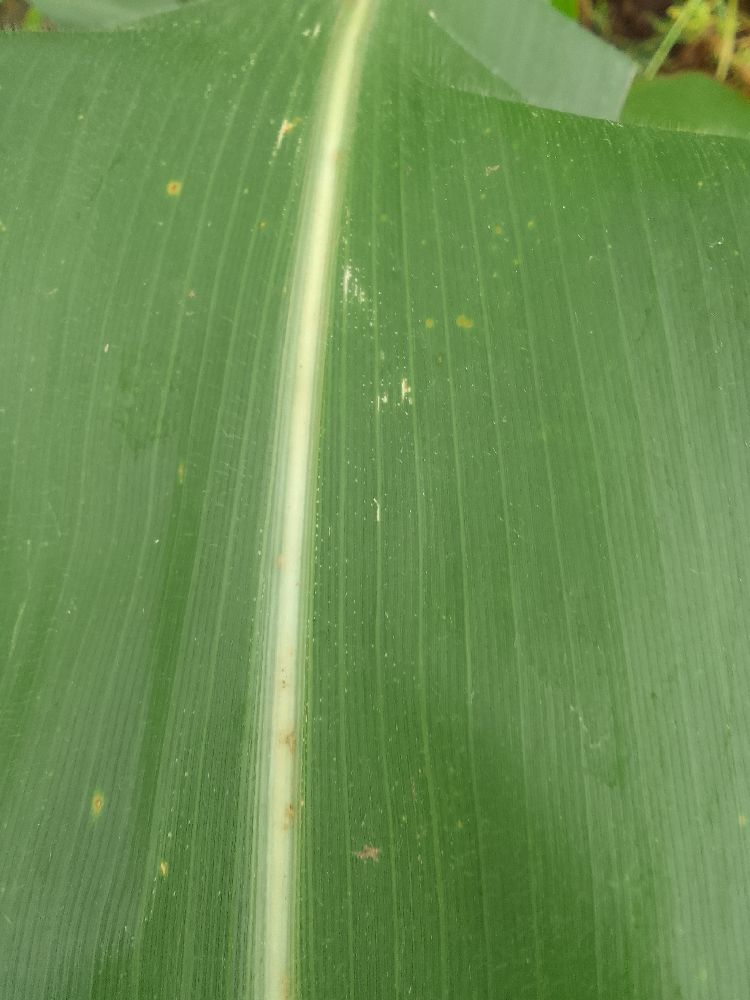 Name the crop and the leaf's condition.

maize, healthy
